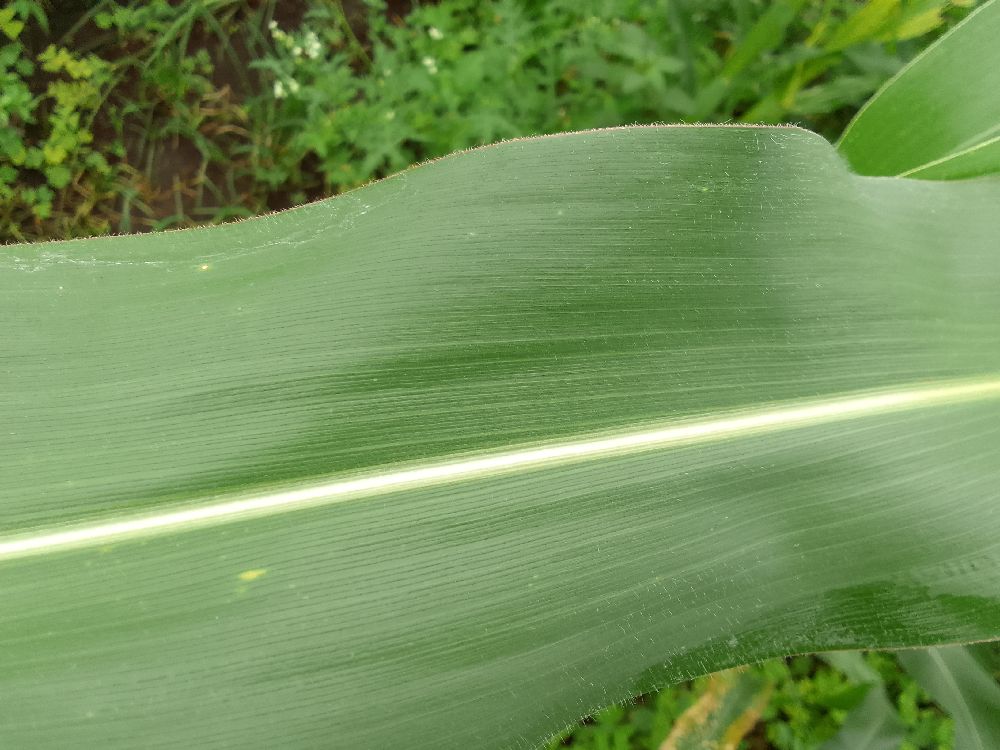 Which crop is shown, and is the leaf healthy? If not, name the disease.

maize, healthy
